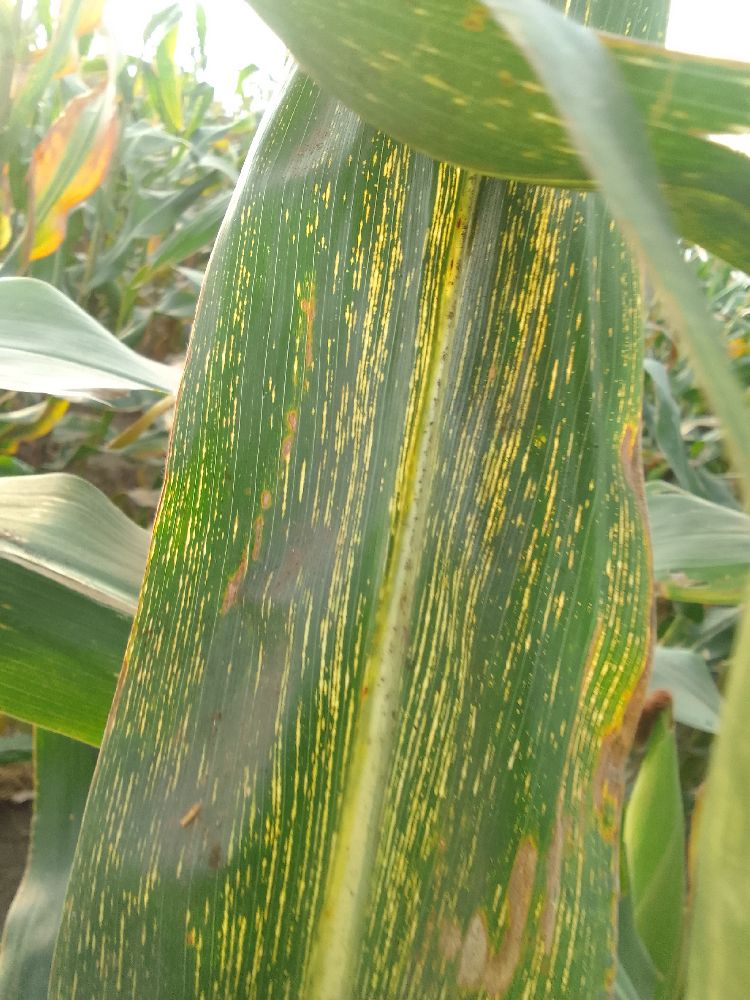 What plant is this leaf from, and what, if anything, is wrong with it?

maize, maize streak virus
